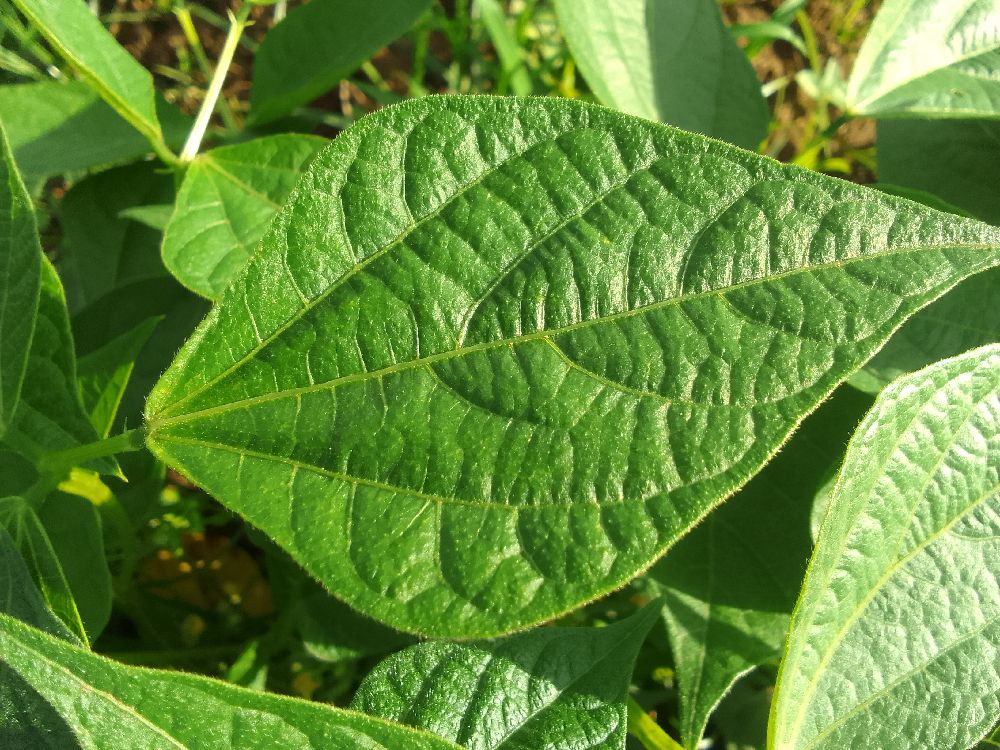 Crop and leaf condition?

common bean, healthy
